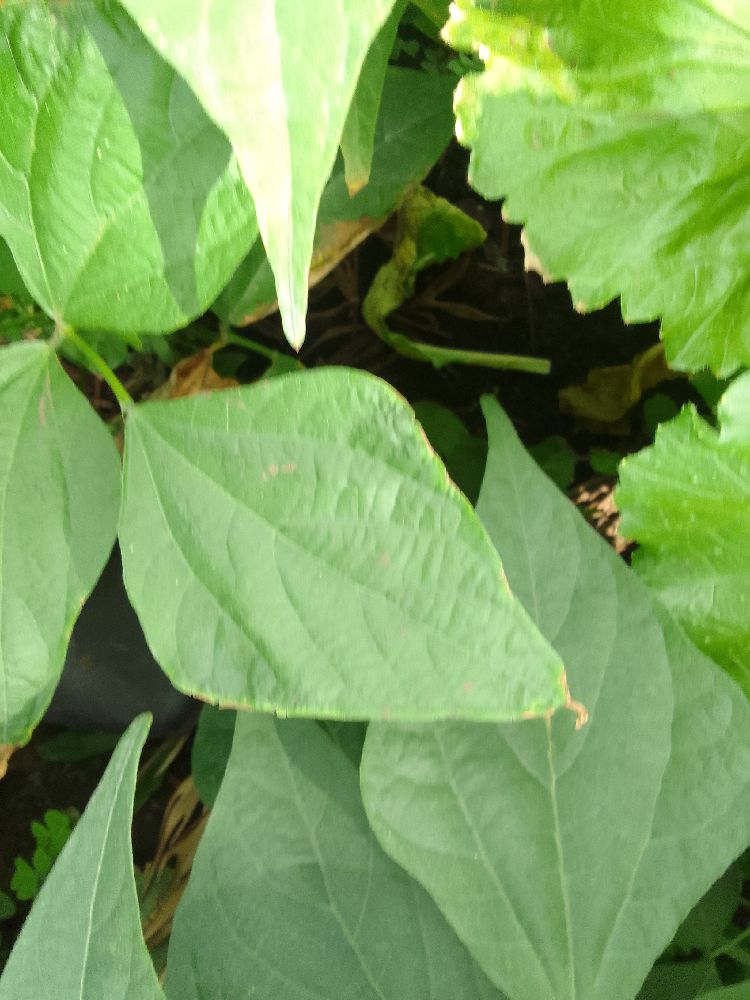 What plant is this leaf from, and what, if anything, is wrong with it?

common bean, healthy
